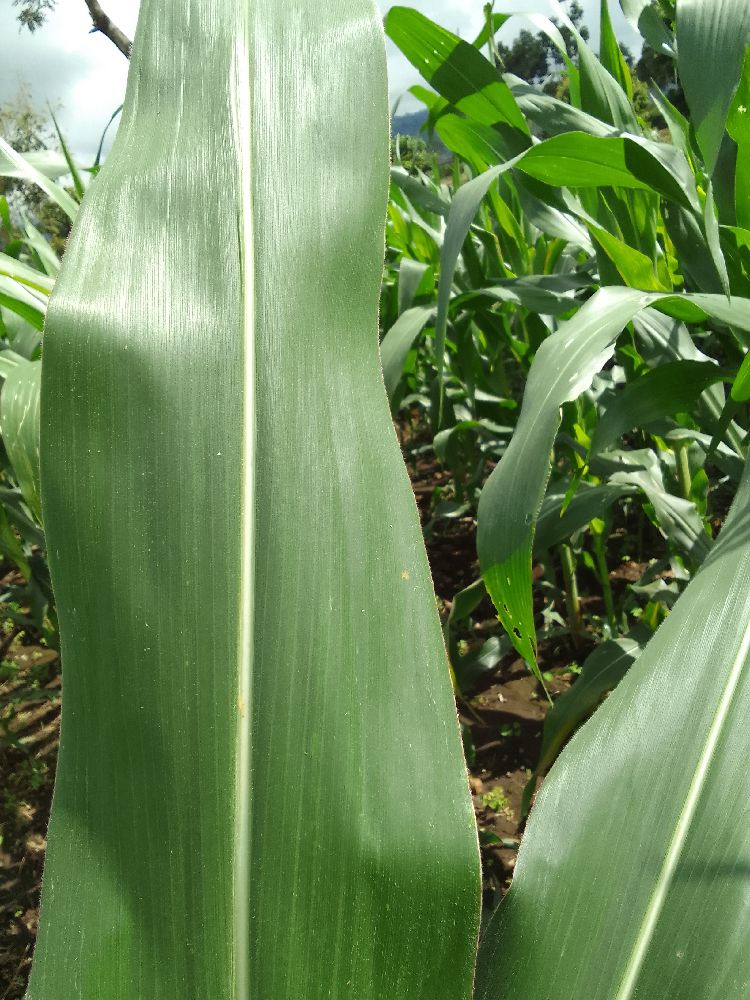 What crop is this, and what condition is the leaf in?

maize, healthy
